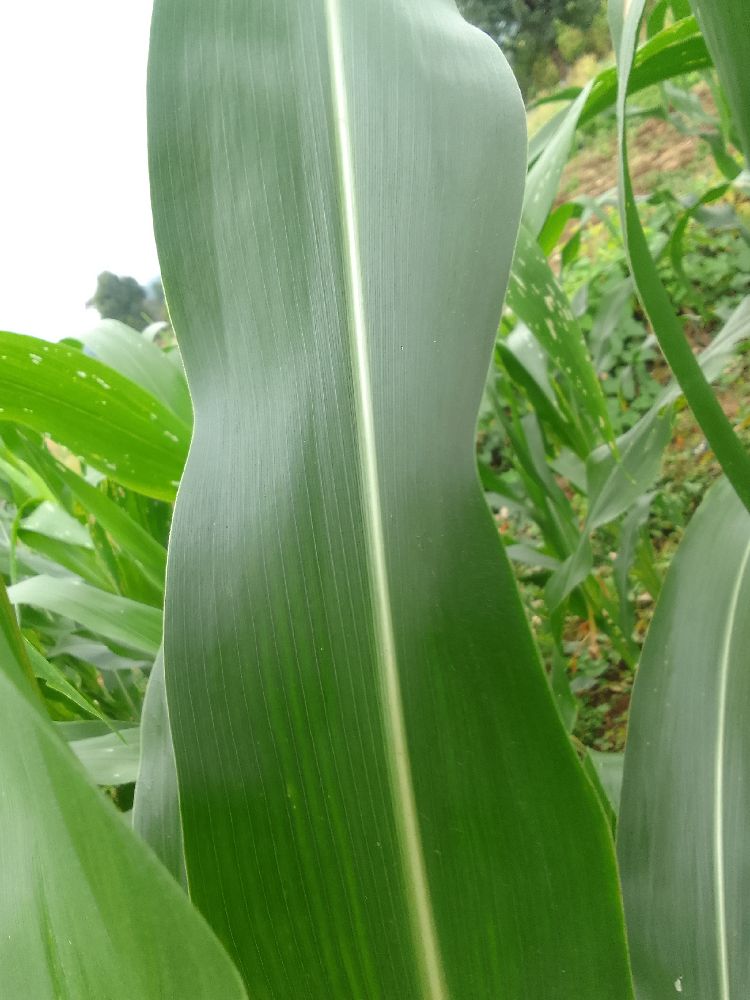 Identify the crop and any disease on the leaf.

maize, healthy
